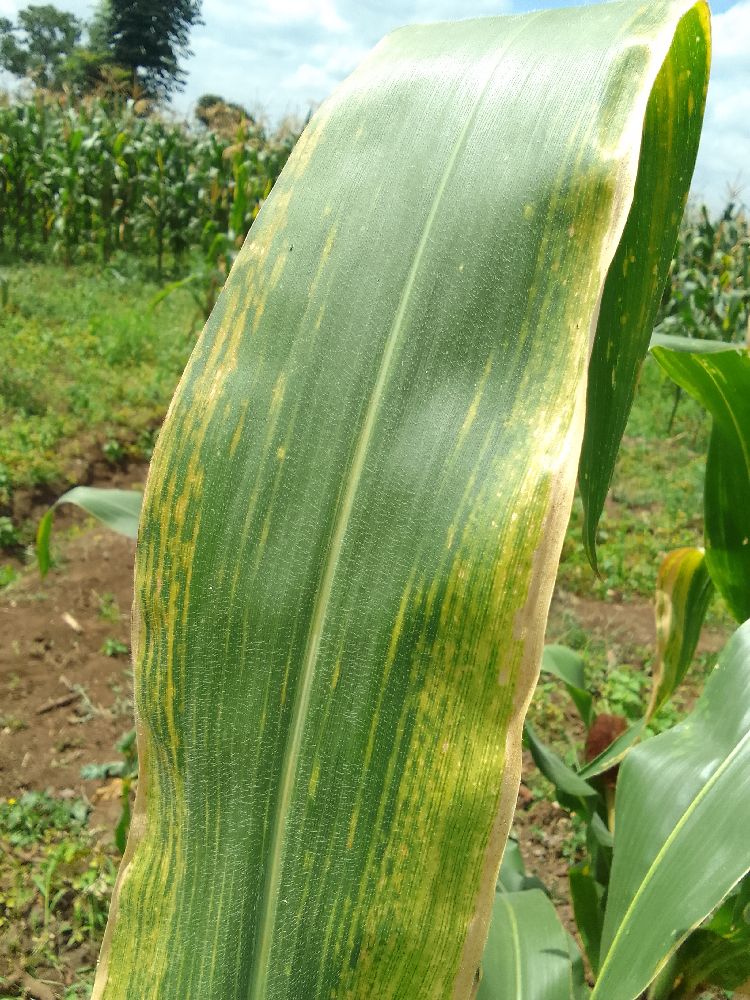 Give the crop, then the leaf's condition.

maize, maize lethal necrosis
